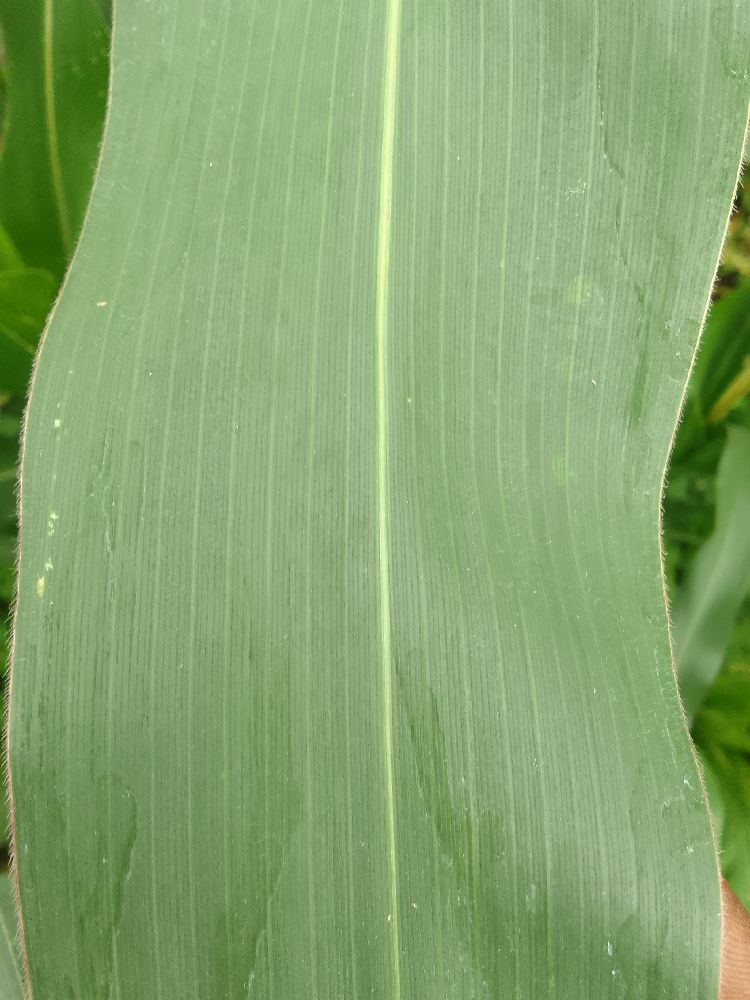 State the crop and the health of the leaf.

maize, healthy
